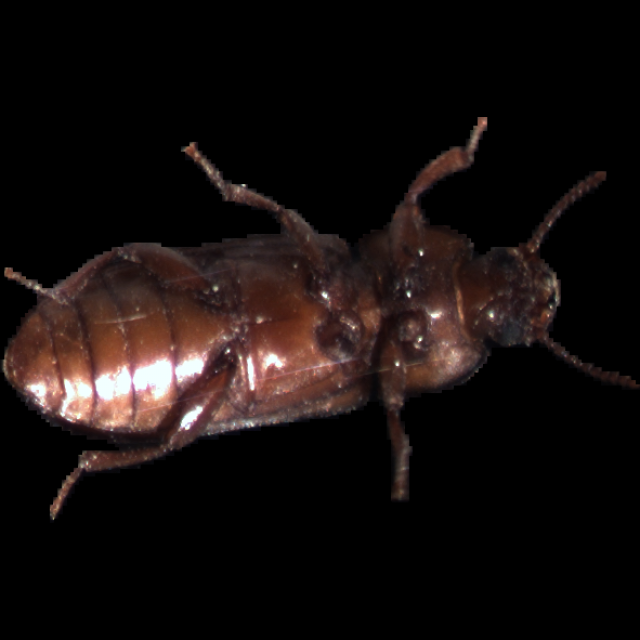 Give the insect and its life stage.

mealworm beetle
